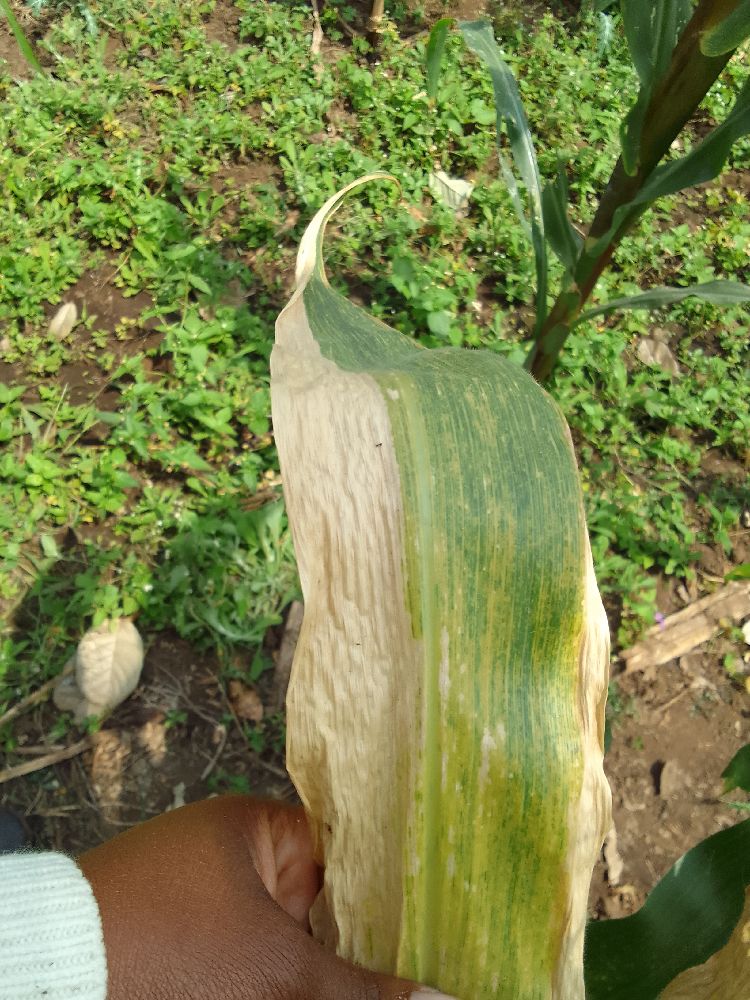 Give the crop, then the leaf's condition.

maize, maize lethal necrosis
